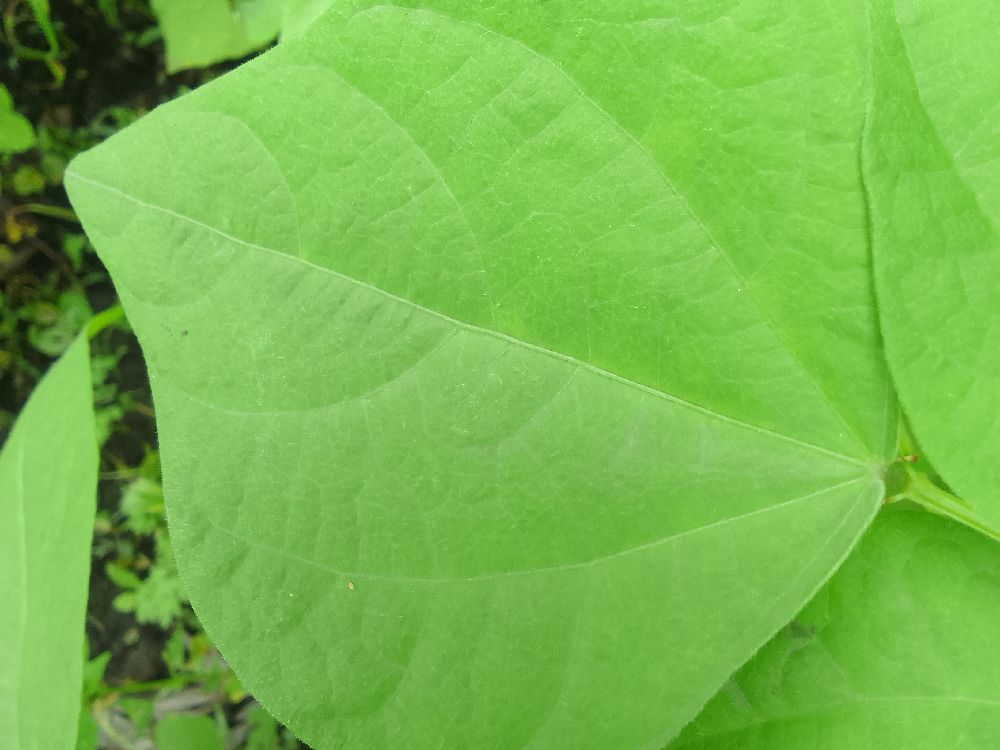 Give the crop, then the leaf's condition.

common bean, healthy
